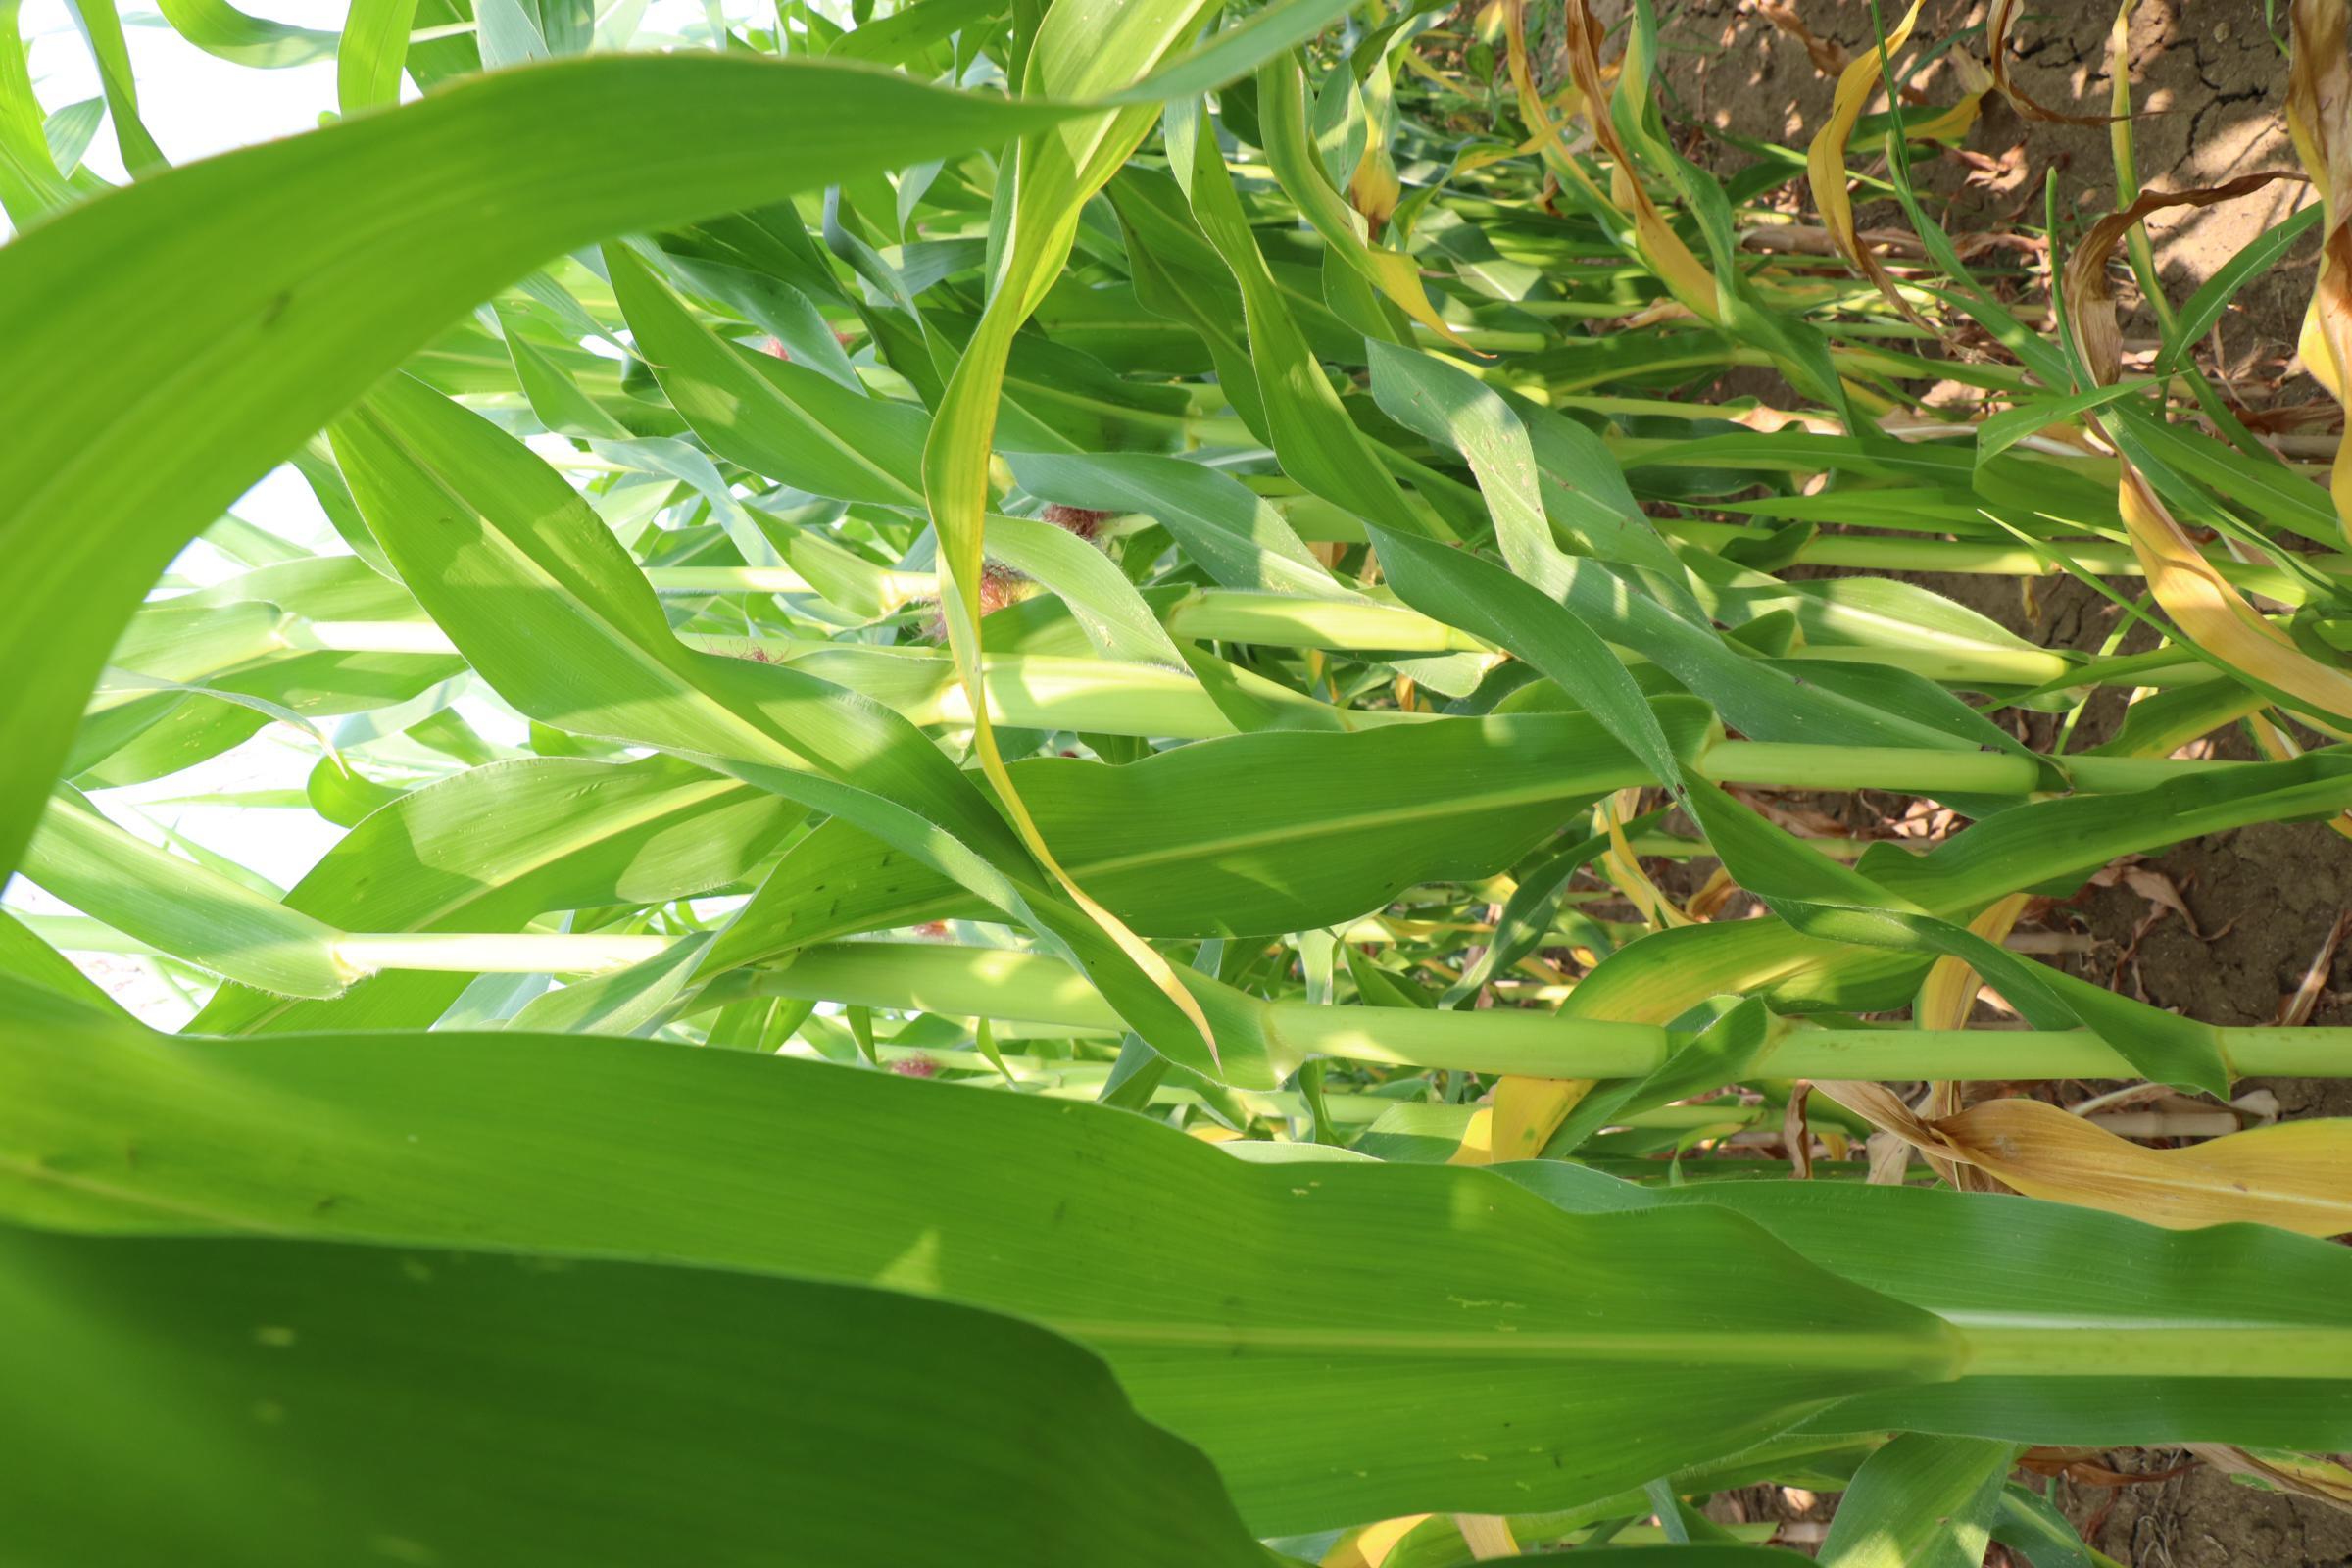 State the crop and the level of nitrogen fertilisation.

maize, no added nitrogen
